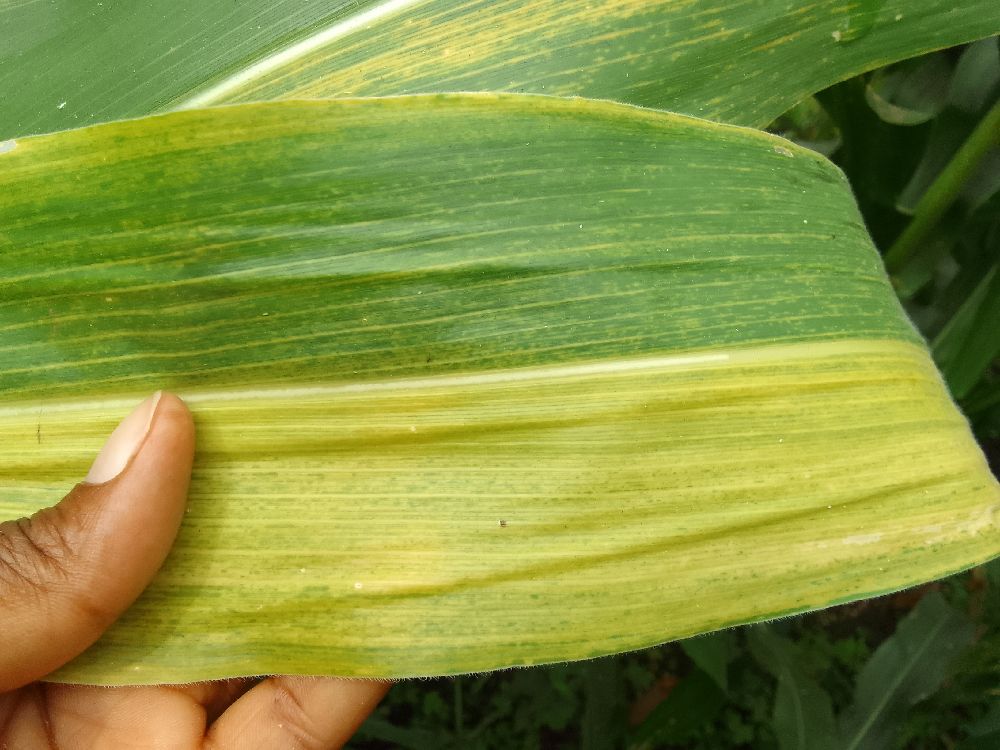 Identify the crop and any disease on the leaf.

maize, maize lethal necrosis
